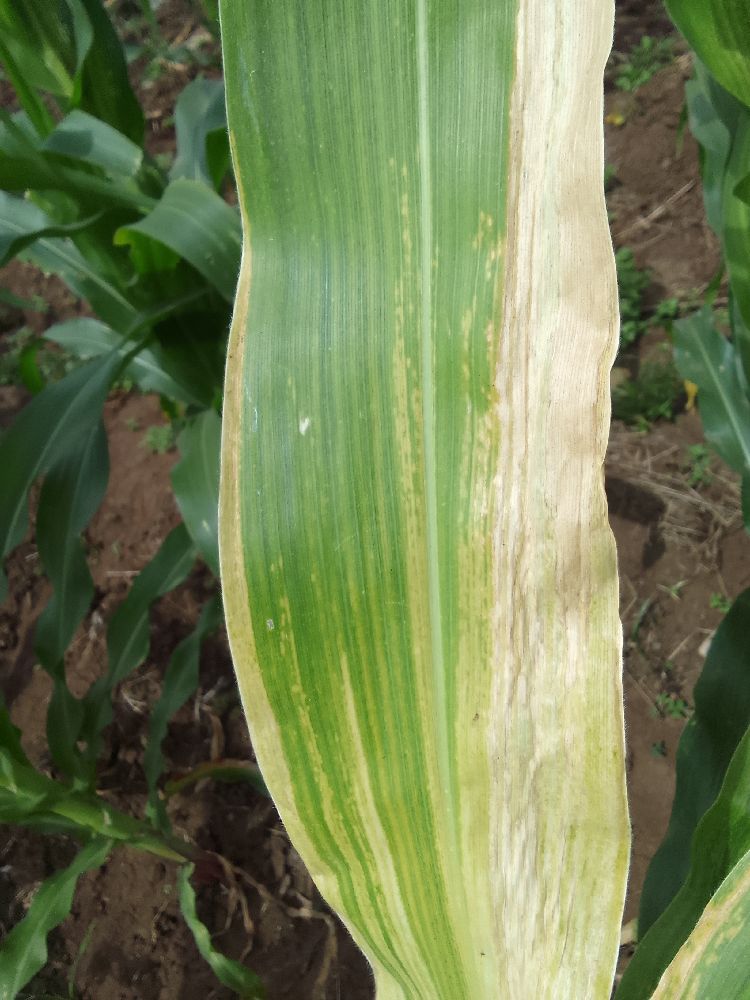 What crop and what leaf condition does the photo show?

maize, maize lethal necrosis
